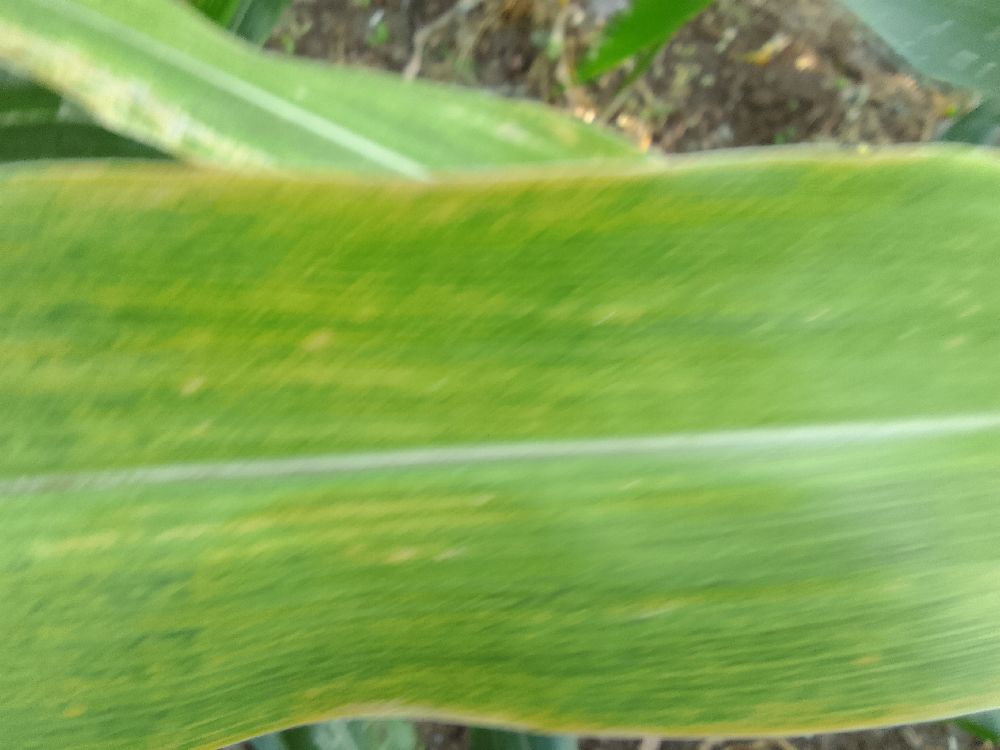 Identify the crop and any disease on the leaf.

maize, maize lethal necrosis
